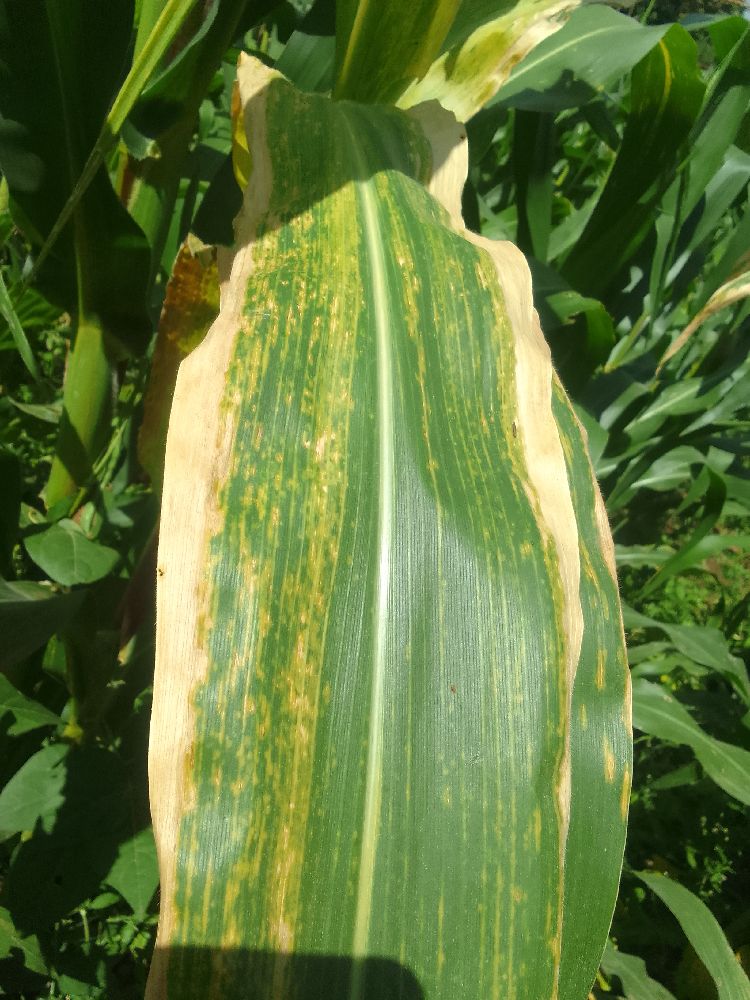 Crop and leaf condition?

maize, maize lethal necrosis
